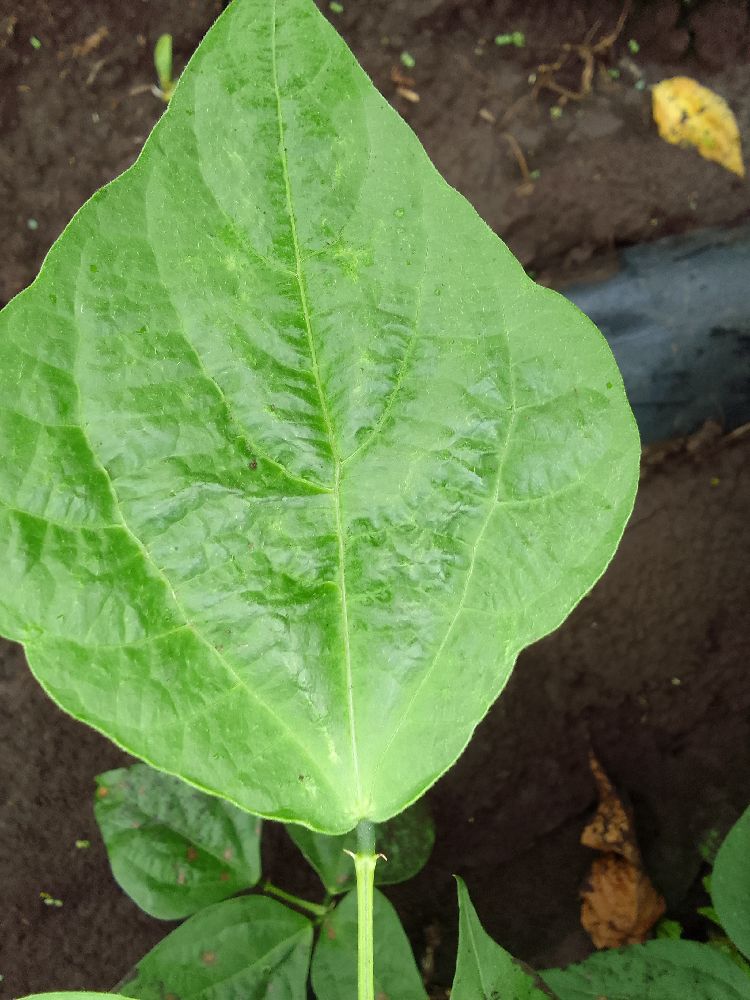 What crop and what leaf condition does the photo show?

common bean, healthy
